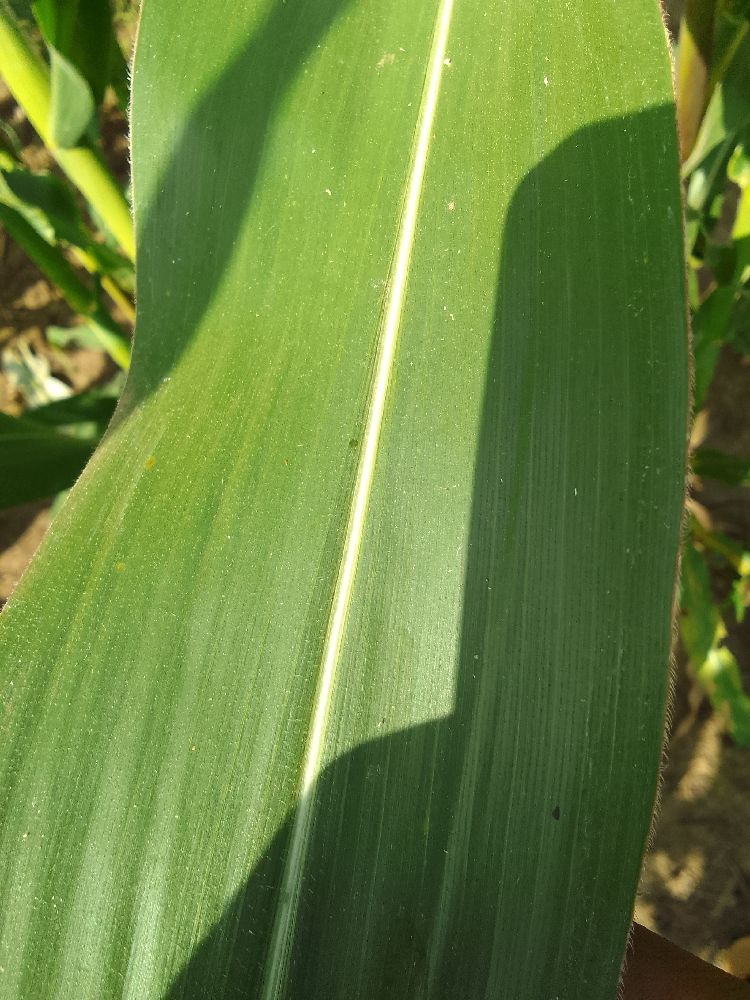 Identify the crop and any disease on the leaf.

maize, healthy
